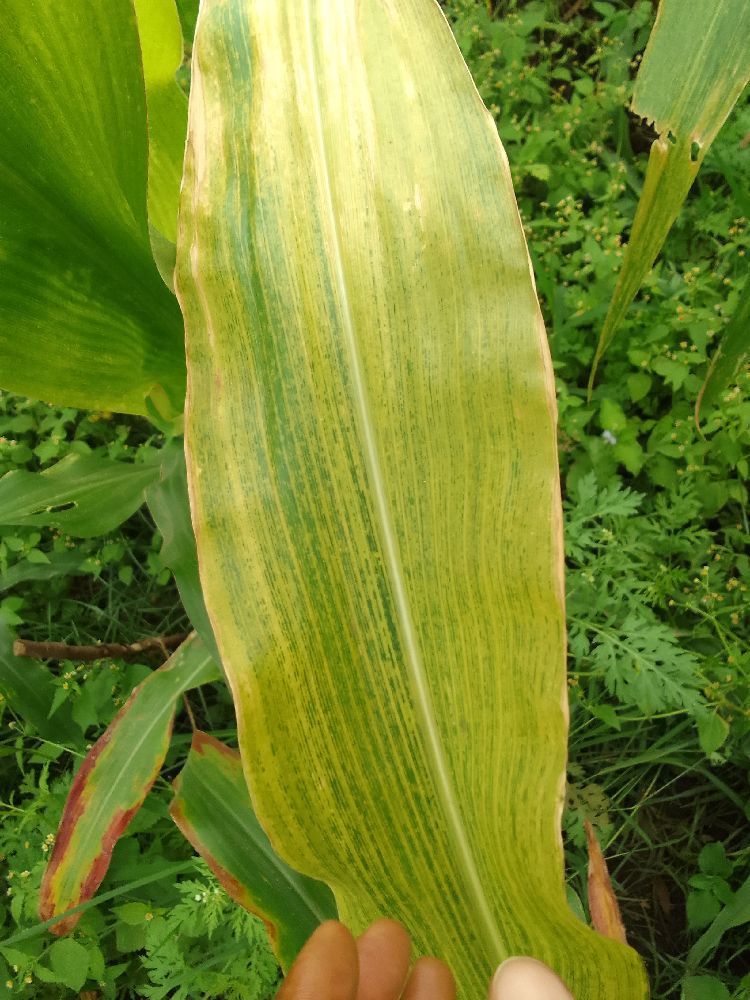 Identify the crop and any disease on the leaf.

maize, maize lethal necrosis
